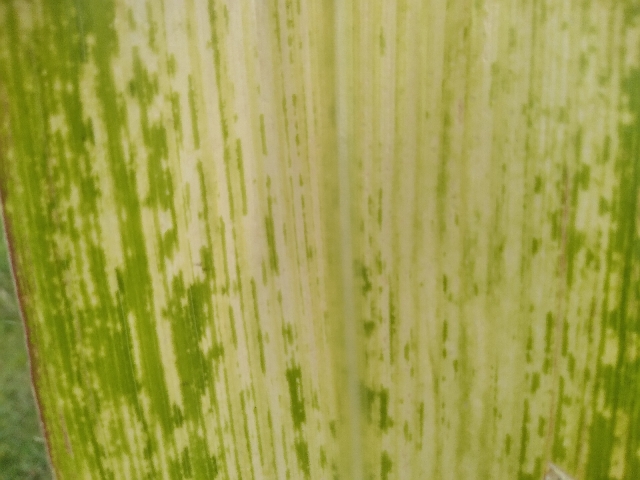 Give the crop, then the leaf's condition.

maize, maize lethal necrosis
